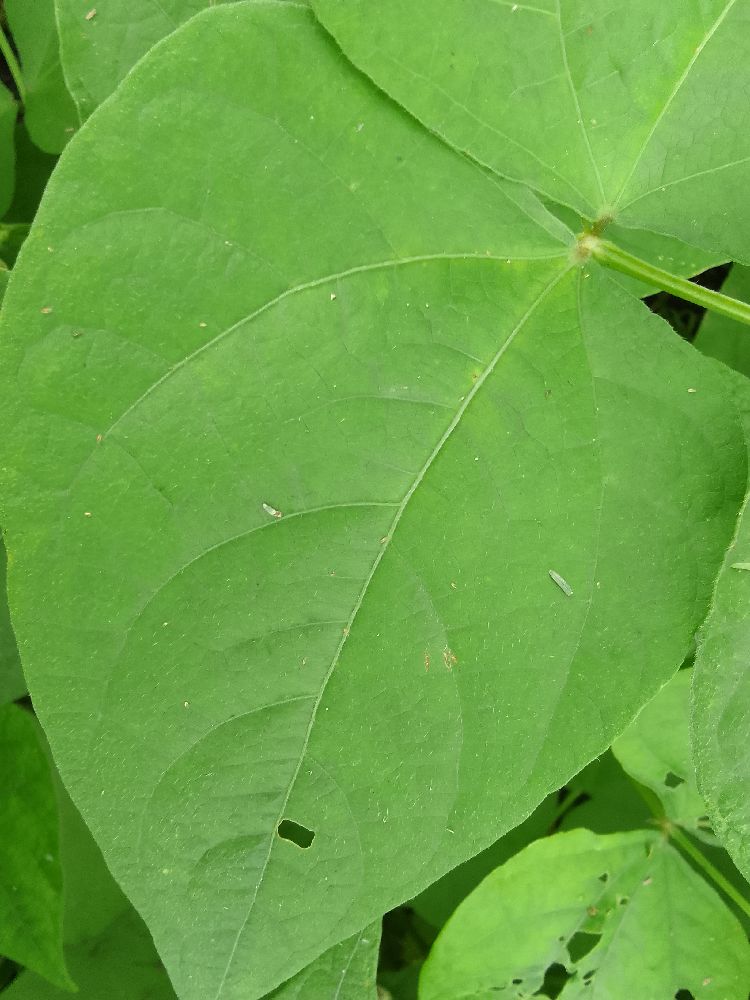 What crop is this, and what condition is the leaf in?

common bean, healthy
